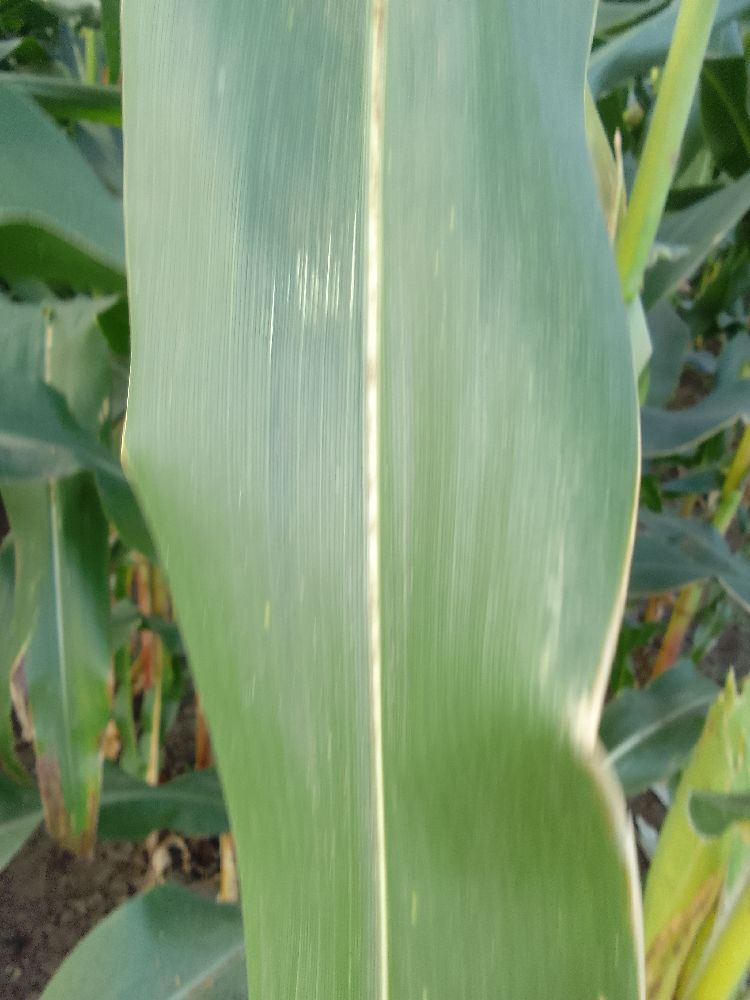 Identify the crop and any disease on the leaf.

maize, healthy
